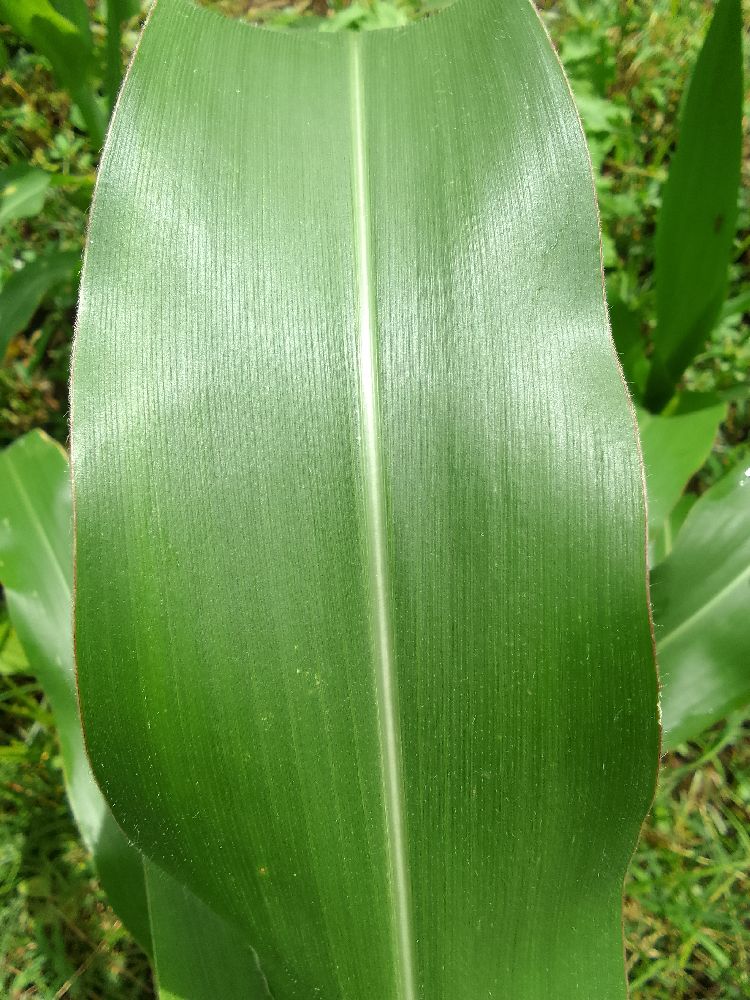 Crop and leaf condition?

maize, healthy
